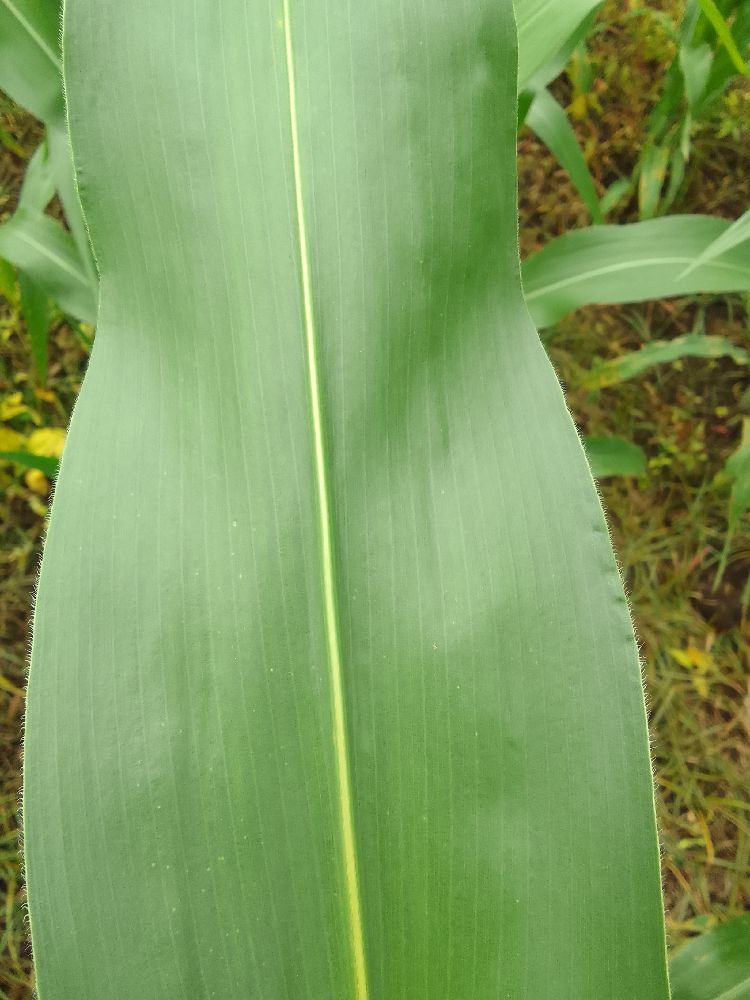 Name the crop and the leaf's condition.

maize, healthy
